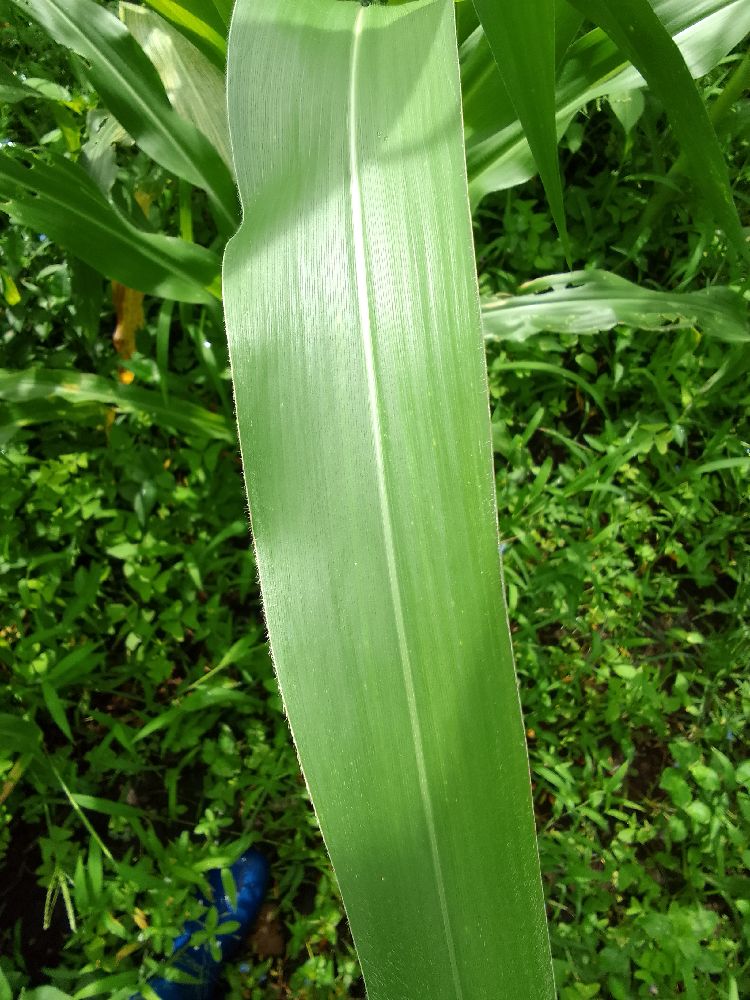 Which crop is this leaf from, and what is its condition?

maize, healthy
